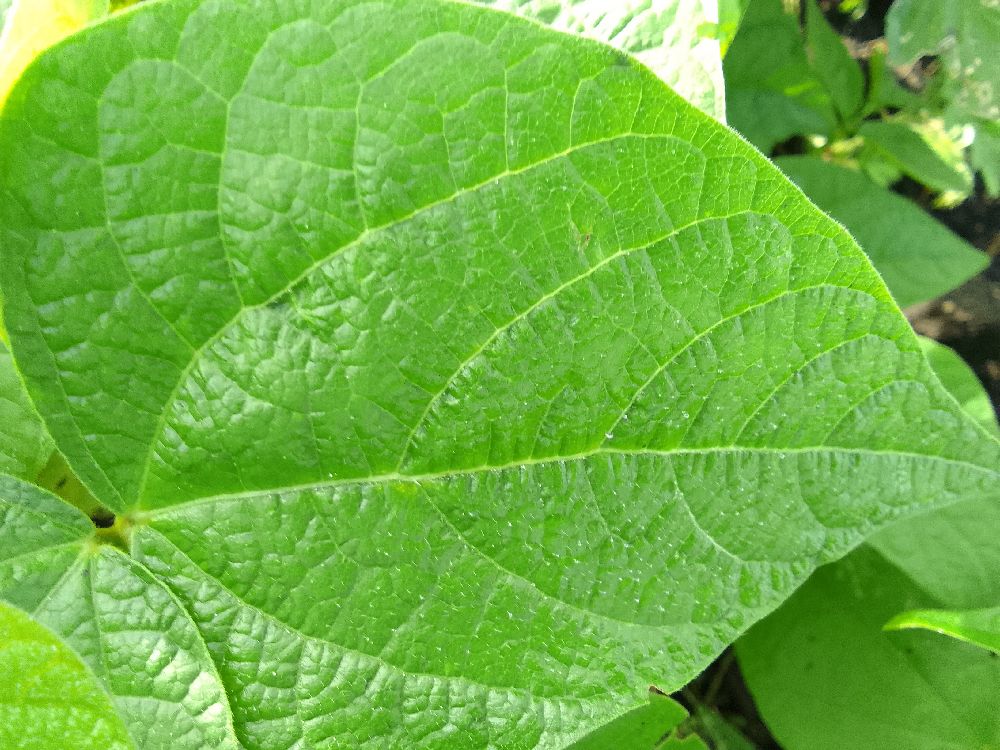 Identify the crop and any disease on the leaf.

common bean, healthy
